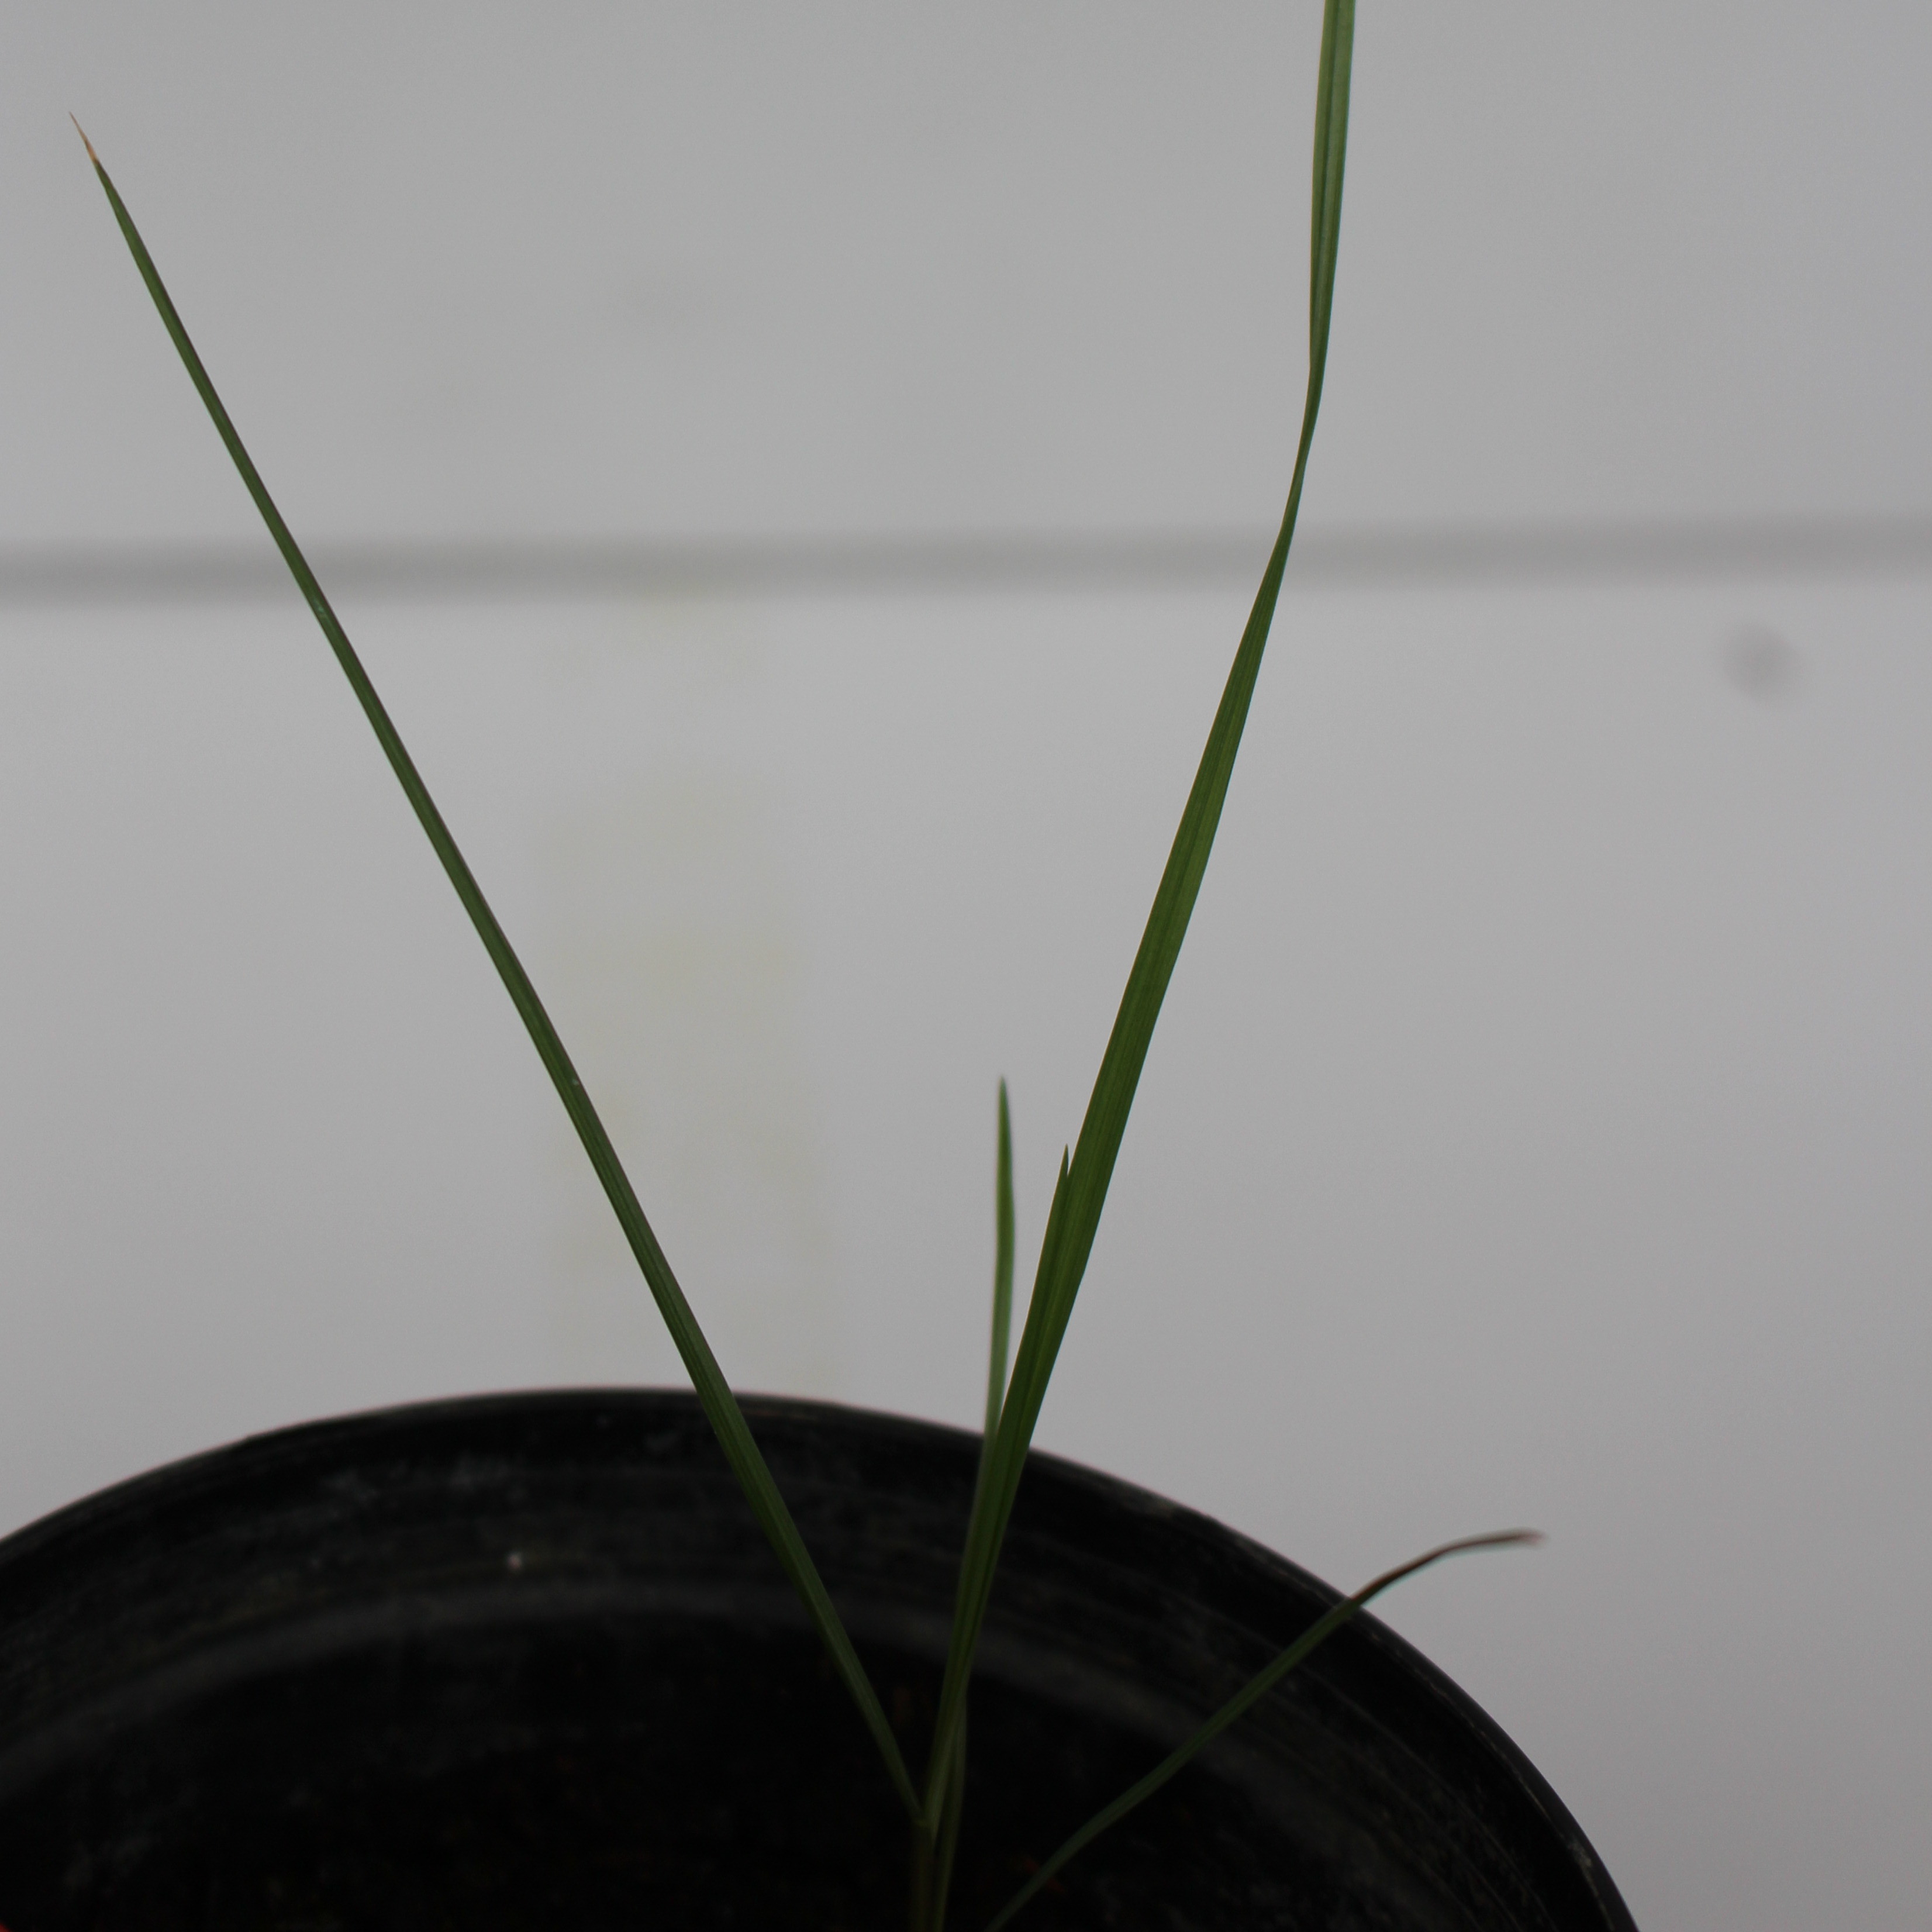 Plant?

Lolium multiflorum
